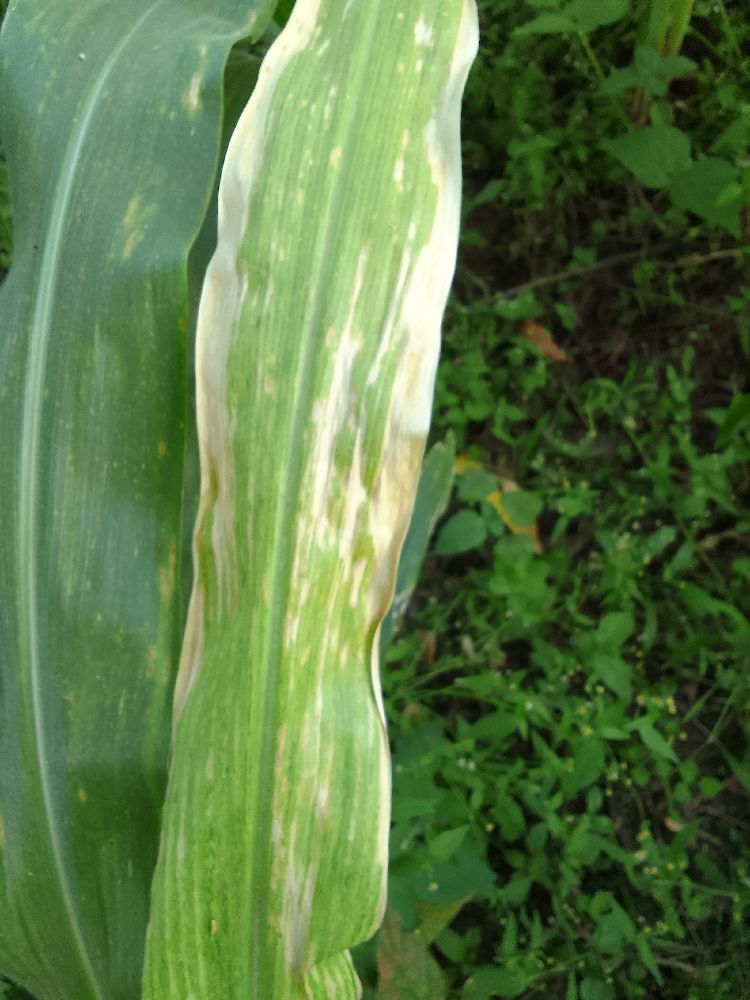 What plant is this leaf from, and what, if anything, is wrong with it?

maize, maize lethal necrosis
